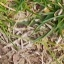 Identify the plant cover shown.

grass
